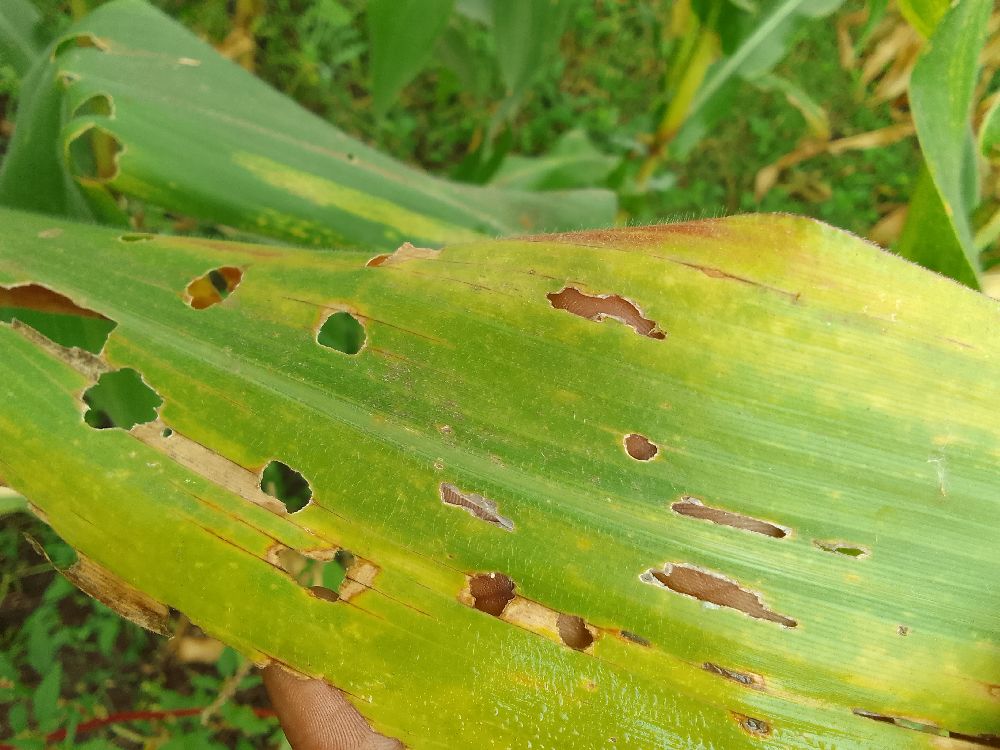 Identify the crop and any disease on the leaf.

maize, maize lethal necrosis
